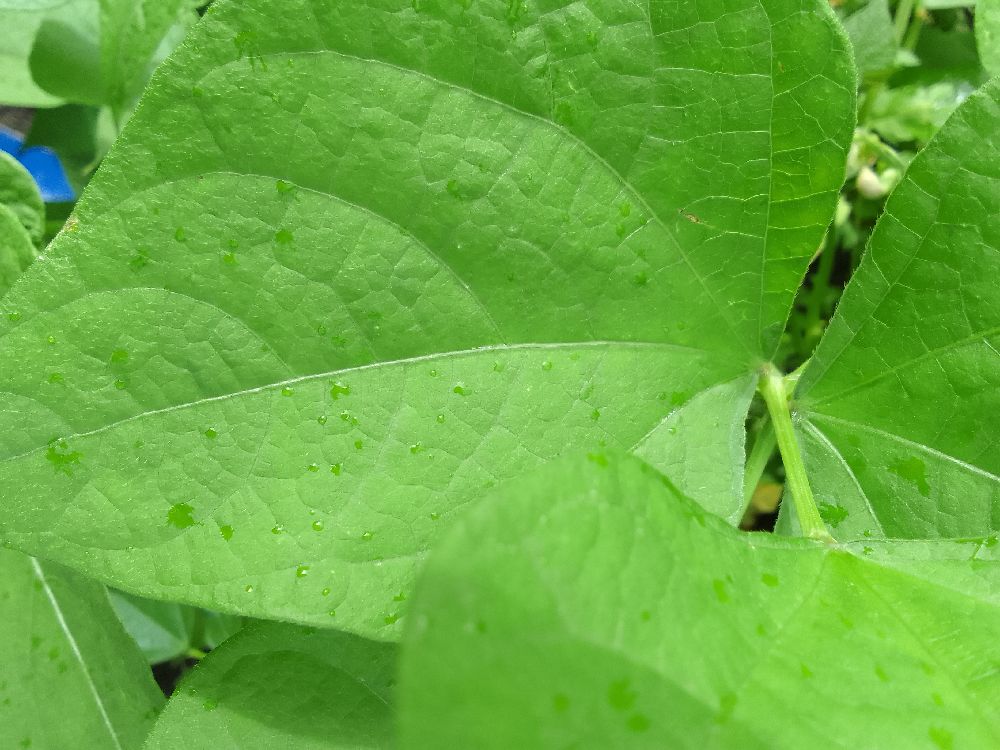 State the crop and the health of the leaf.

common bean, healthy
